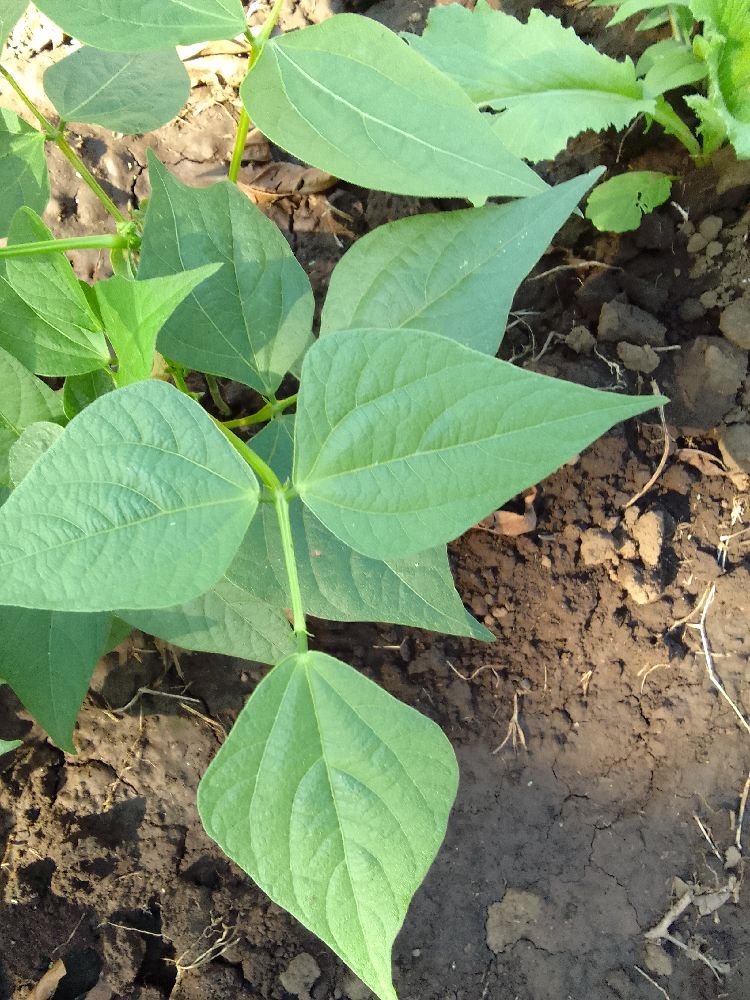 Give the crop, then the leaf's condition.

common bean, healthy
